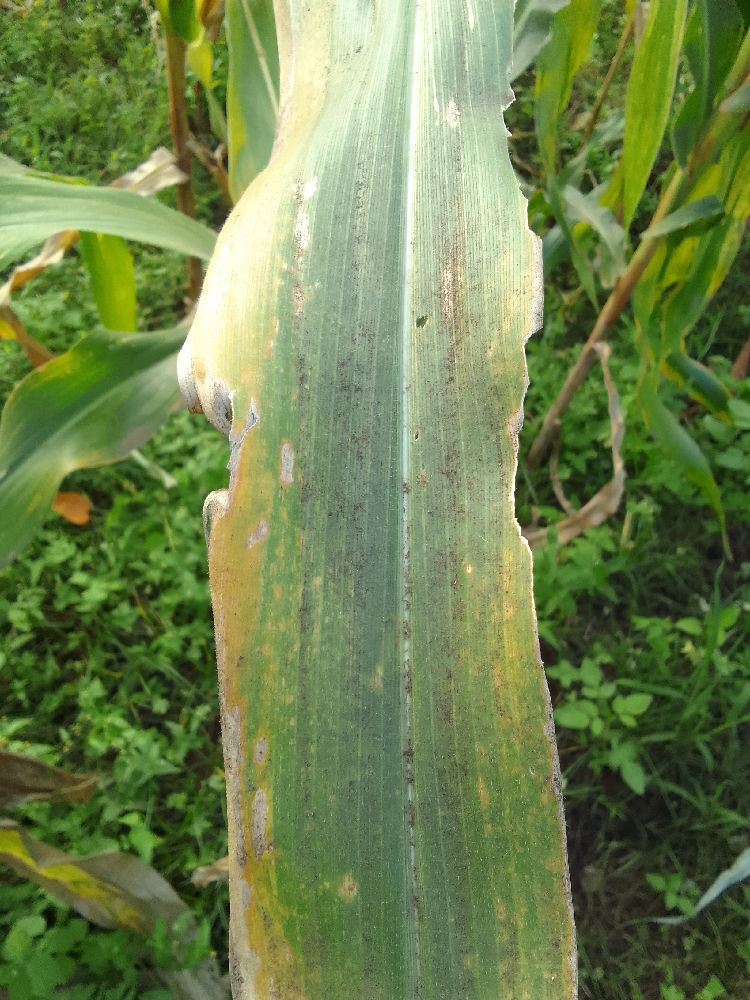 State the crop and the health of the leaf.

maize, maize lethal necrosis
